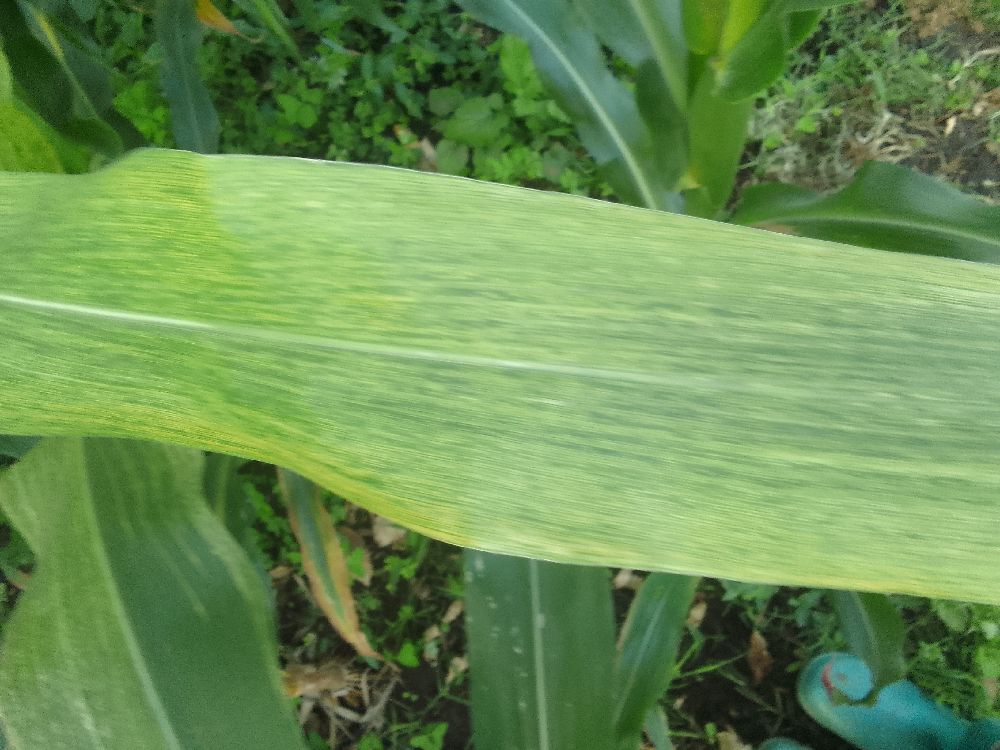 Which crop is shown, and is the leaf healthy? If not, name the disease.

maize, maize lethal necrosis
